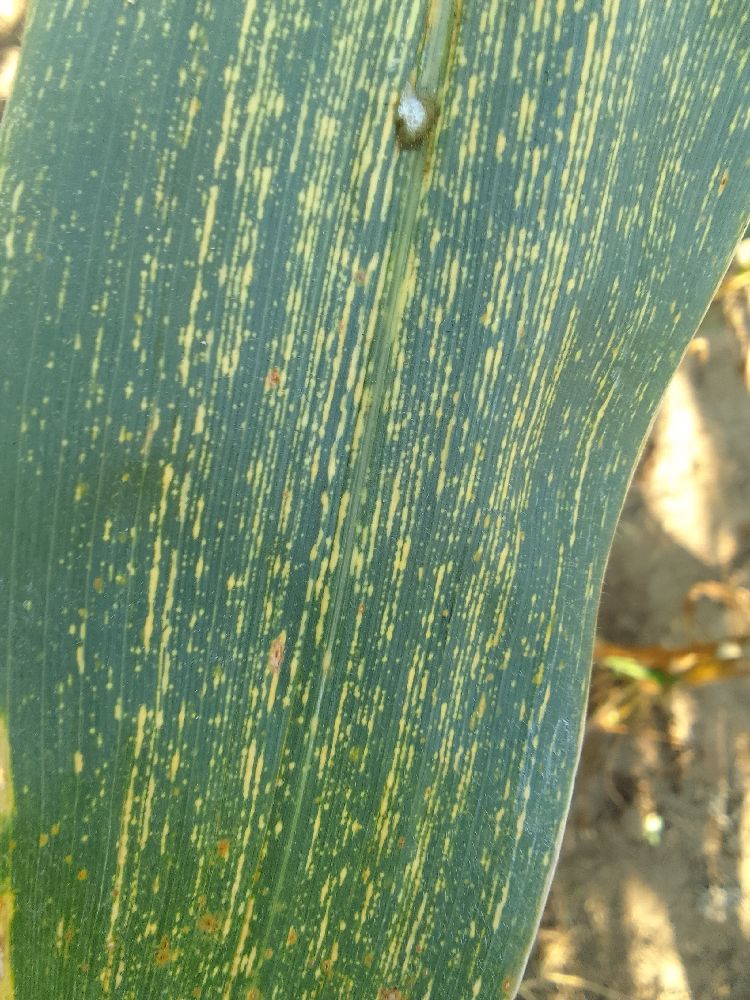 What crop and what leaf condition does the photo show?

maize, maize streak virus
